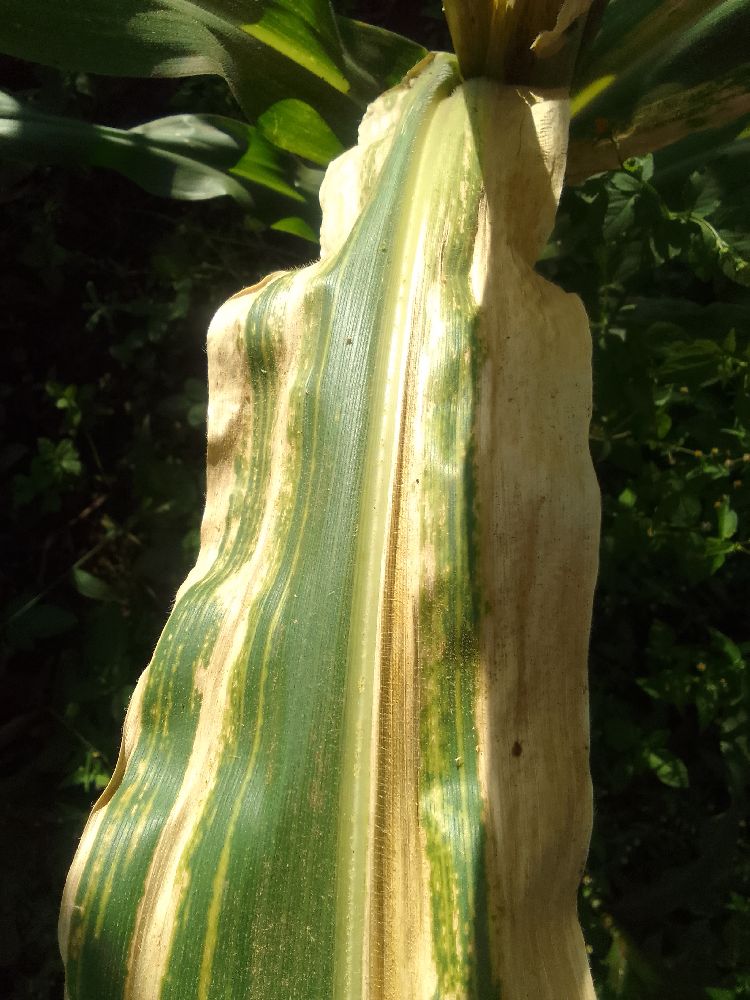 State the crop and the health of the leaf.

maize, maize lethal necrosis
